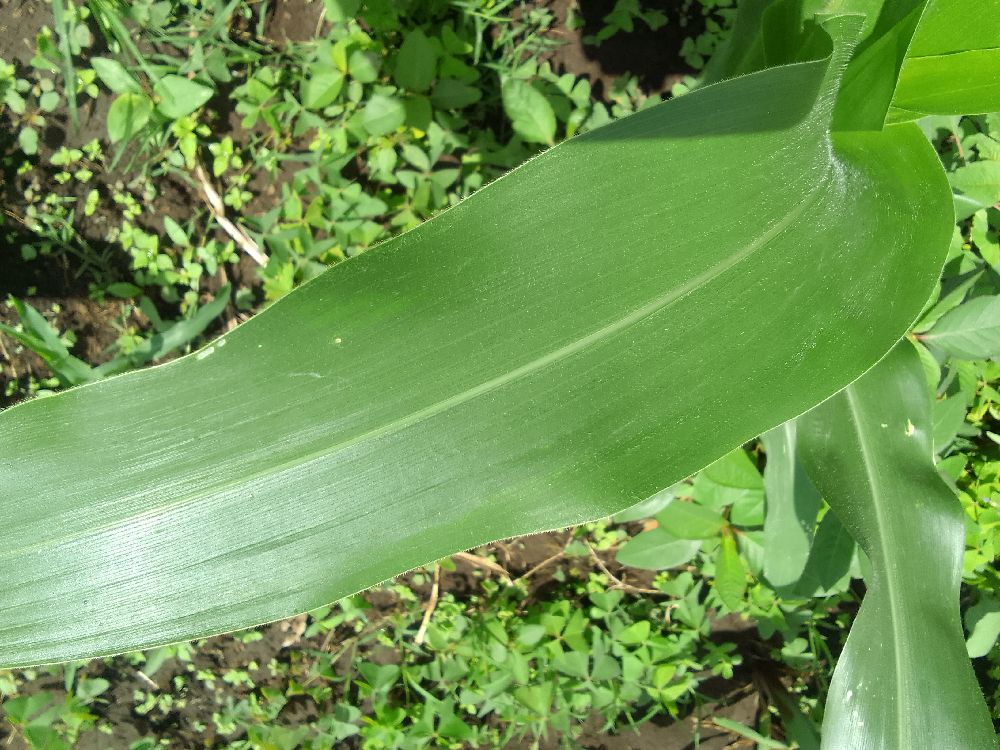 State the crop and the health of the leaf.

maize, healthy
